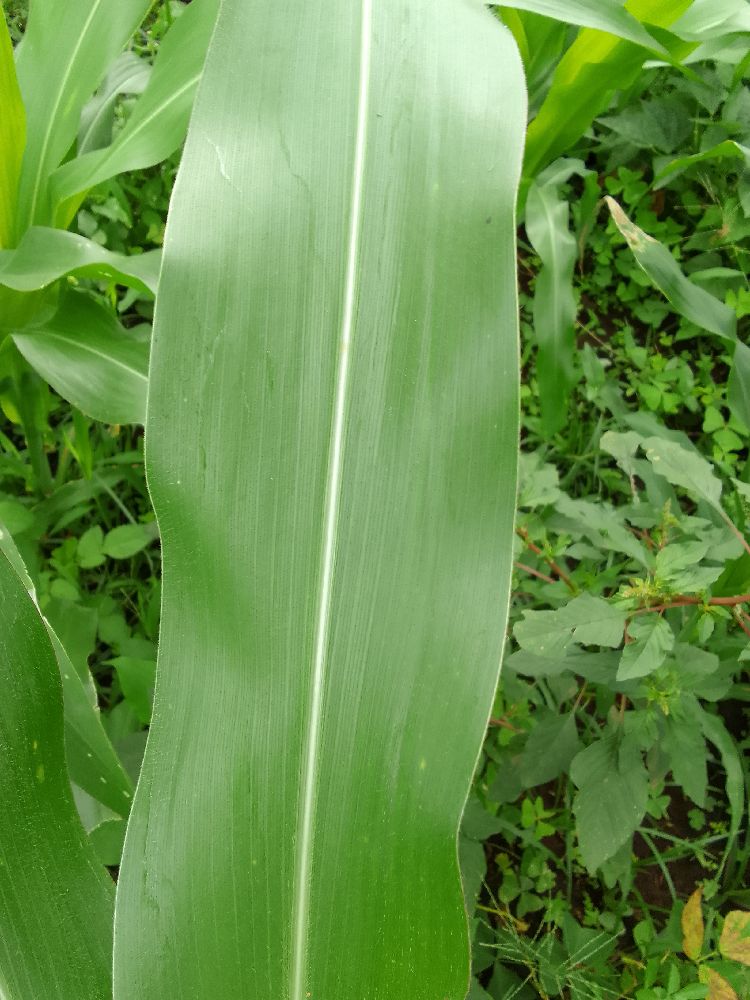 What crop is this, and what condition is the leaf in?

maize, healthy
